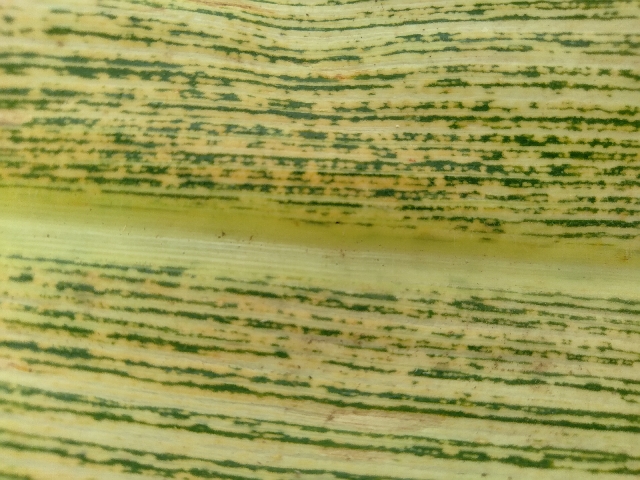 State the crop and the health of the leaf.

maize, maize streak virus
